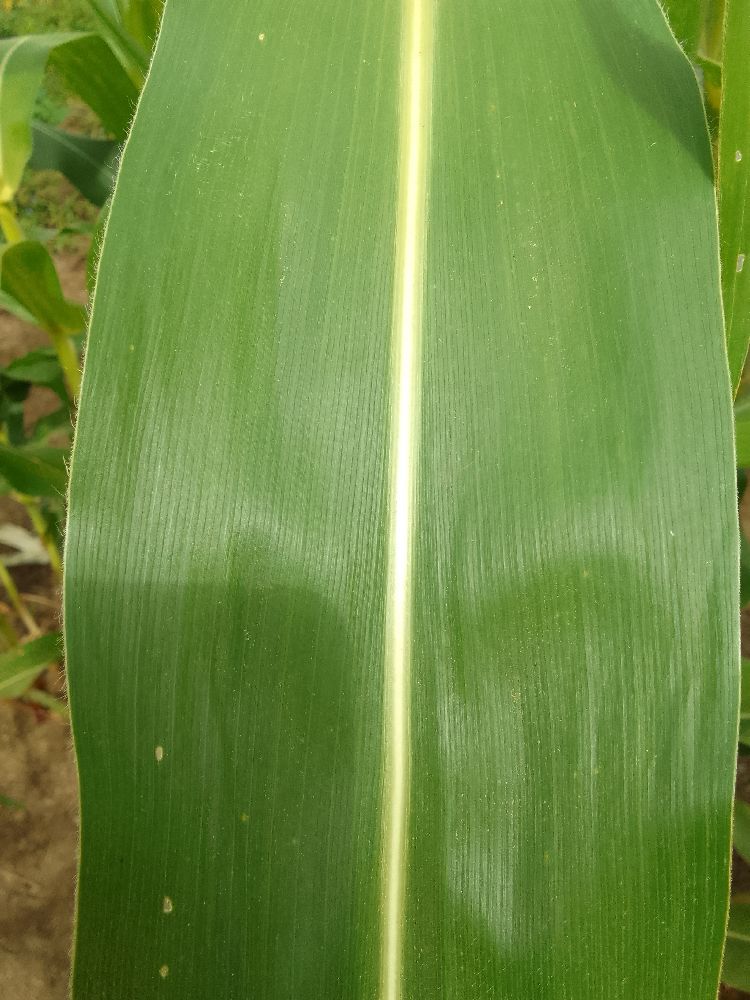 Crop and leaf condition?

maize, healthy
